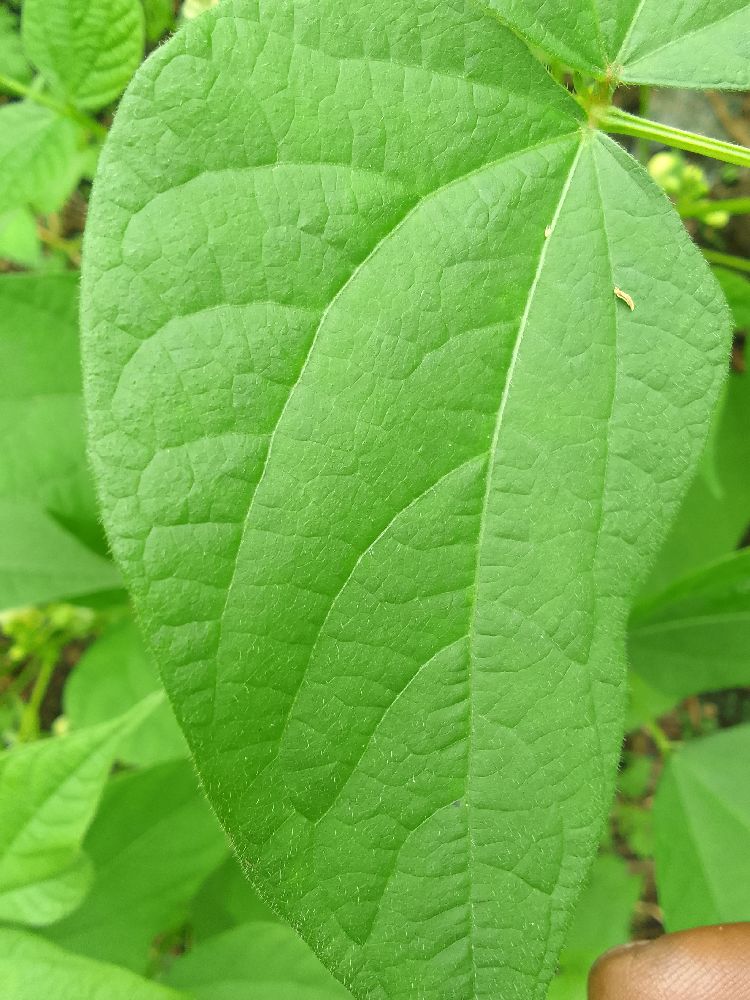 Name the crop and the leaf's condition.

common bean, healthy
